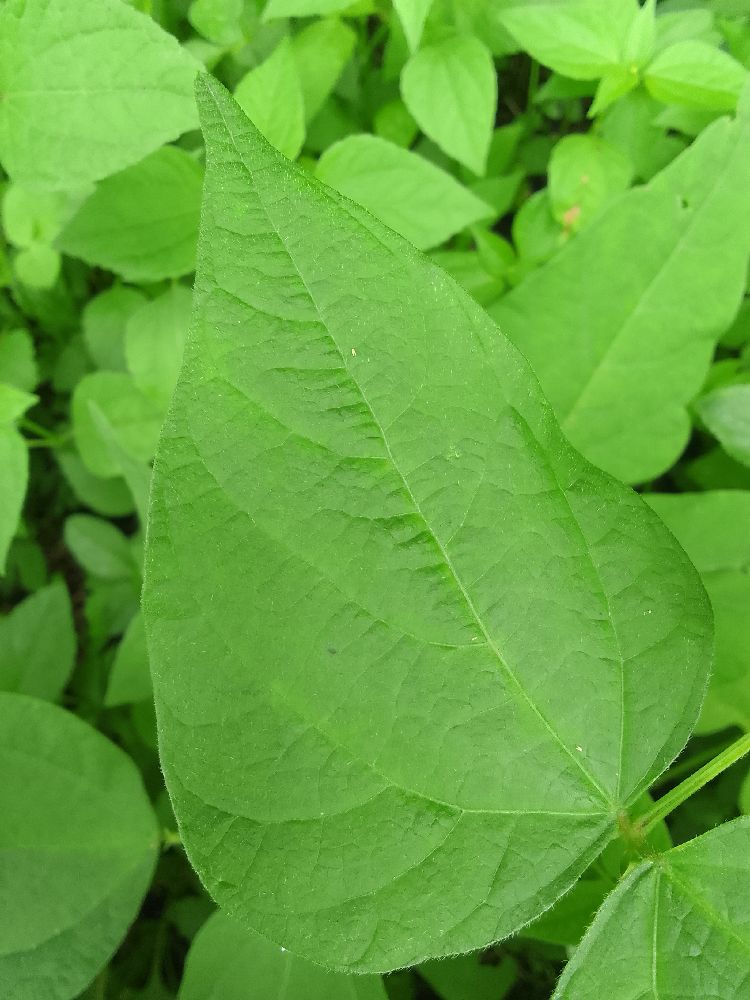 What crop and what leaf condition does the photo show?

common bean, healthy
